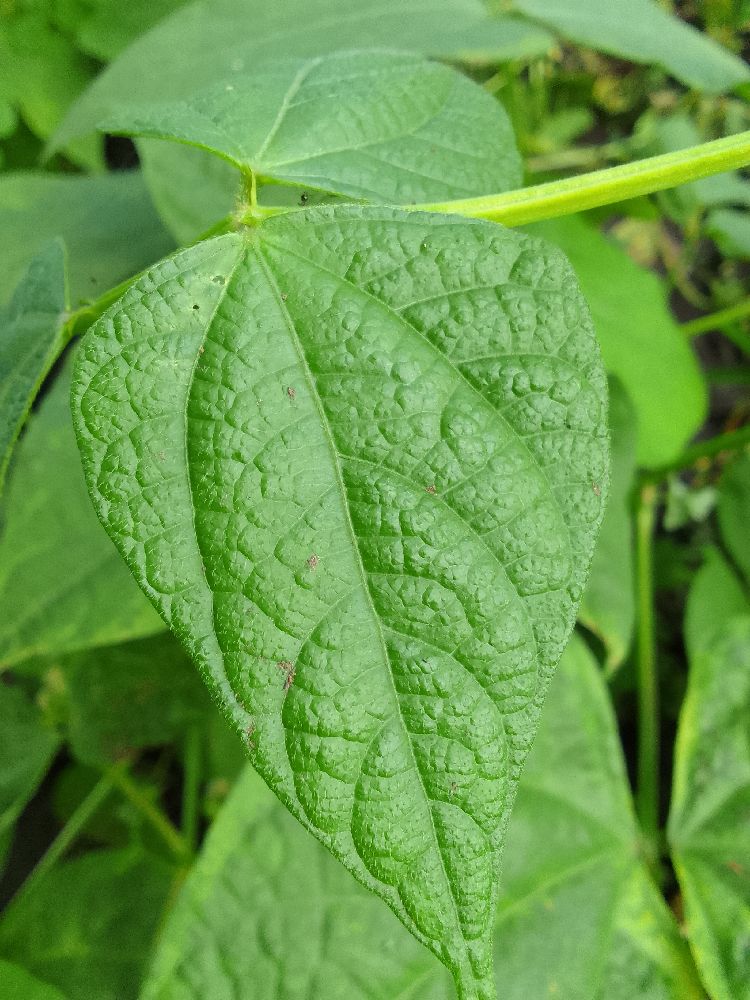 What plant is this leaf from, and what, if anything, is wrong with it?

common bean, healthy
